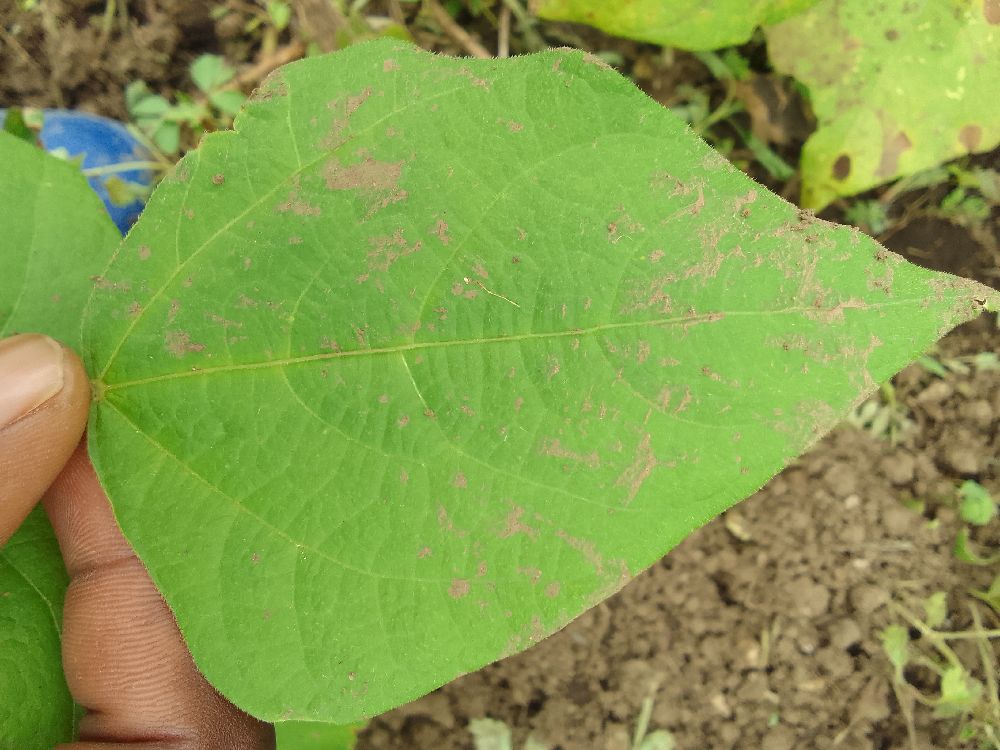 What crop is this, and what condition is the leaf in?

common bean, healthy
